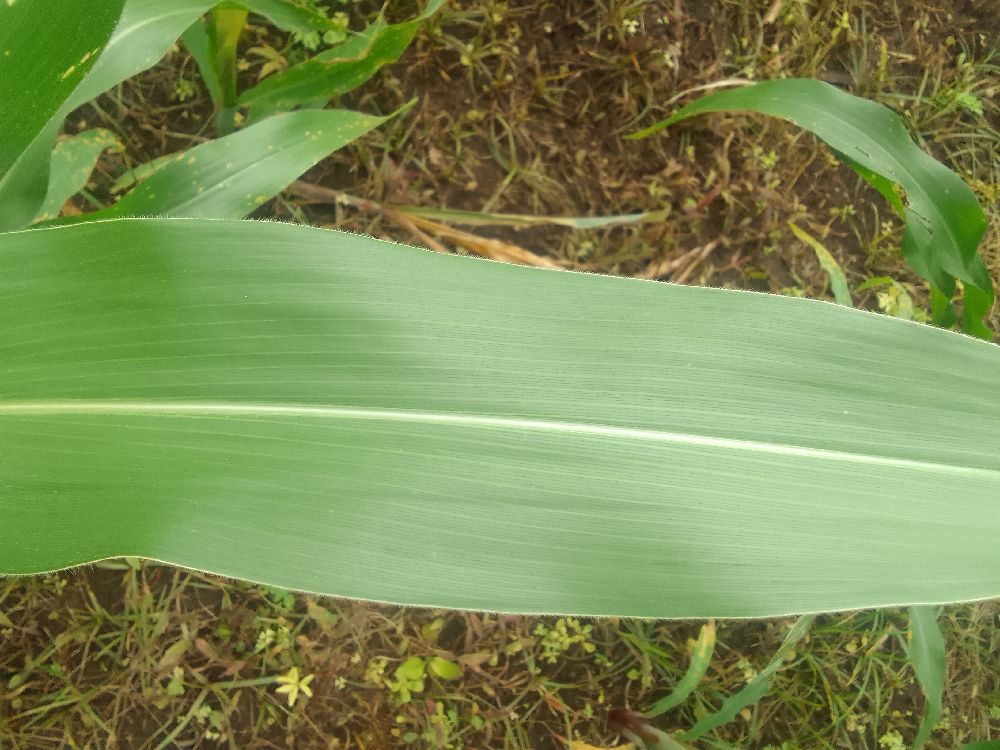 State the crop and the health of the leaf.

maize, healthy
